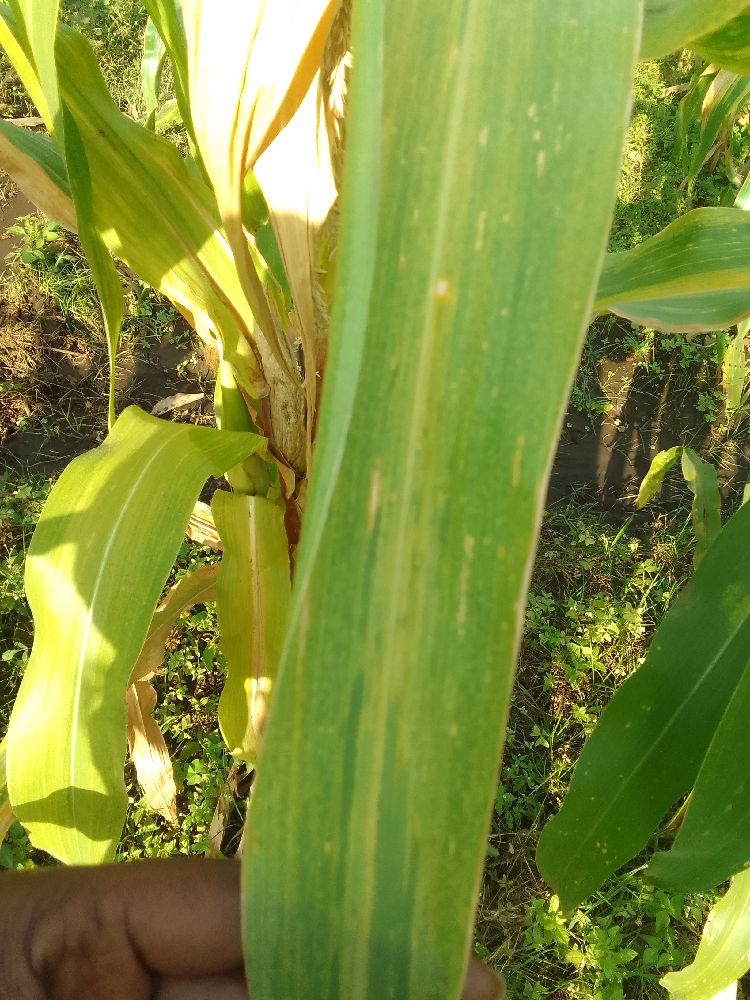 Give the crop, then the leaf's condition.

maize, maize lethal necrosis
